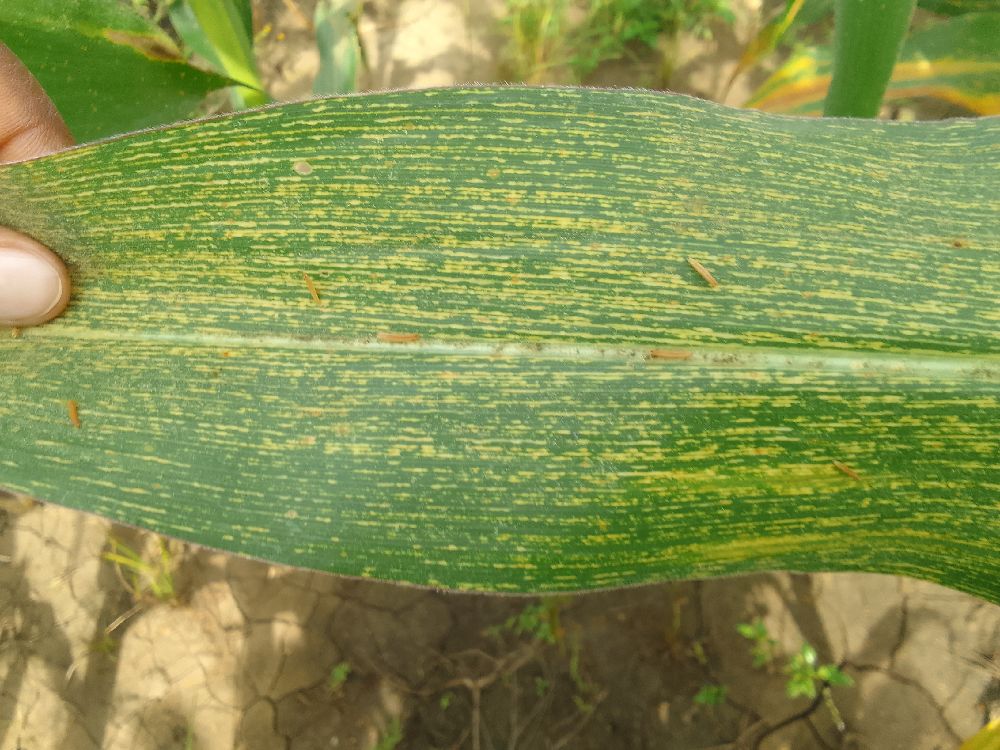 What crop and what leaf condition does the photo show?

maize, maize streak virus
